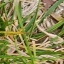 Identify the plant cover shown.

grass
